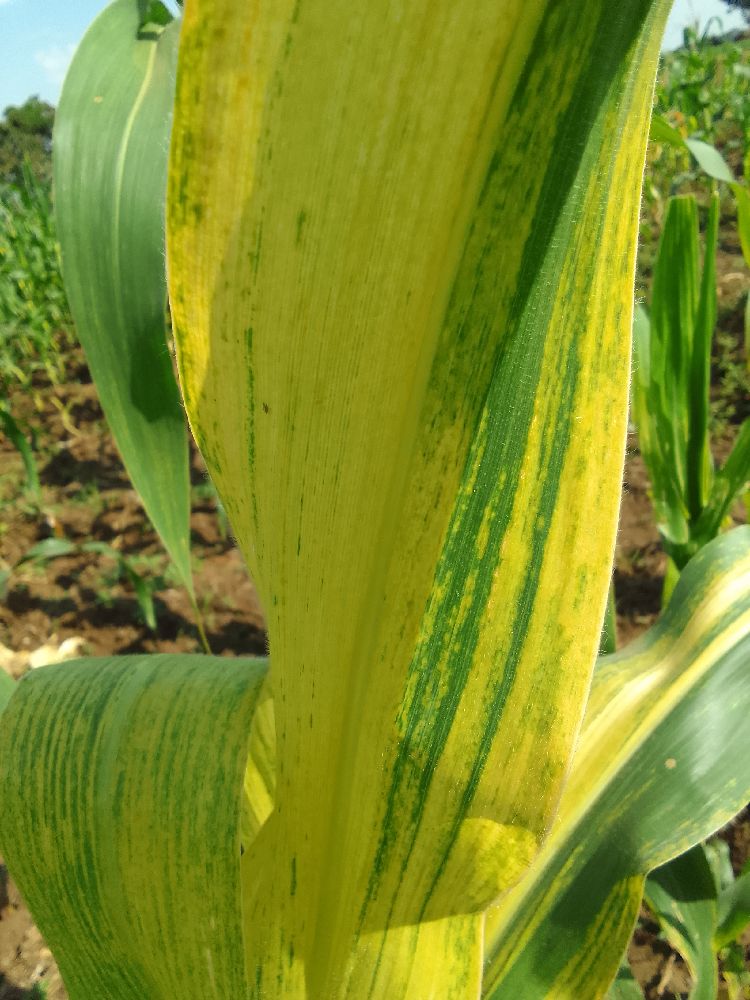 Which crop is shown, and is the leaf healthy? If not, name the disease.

maize, maize lethal necrosis
